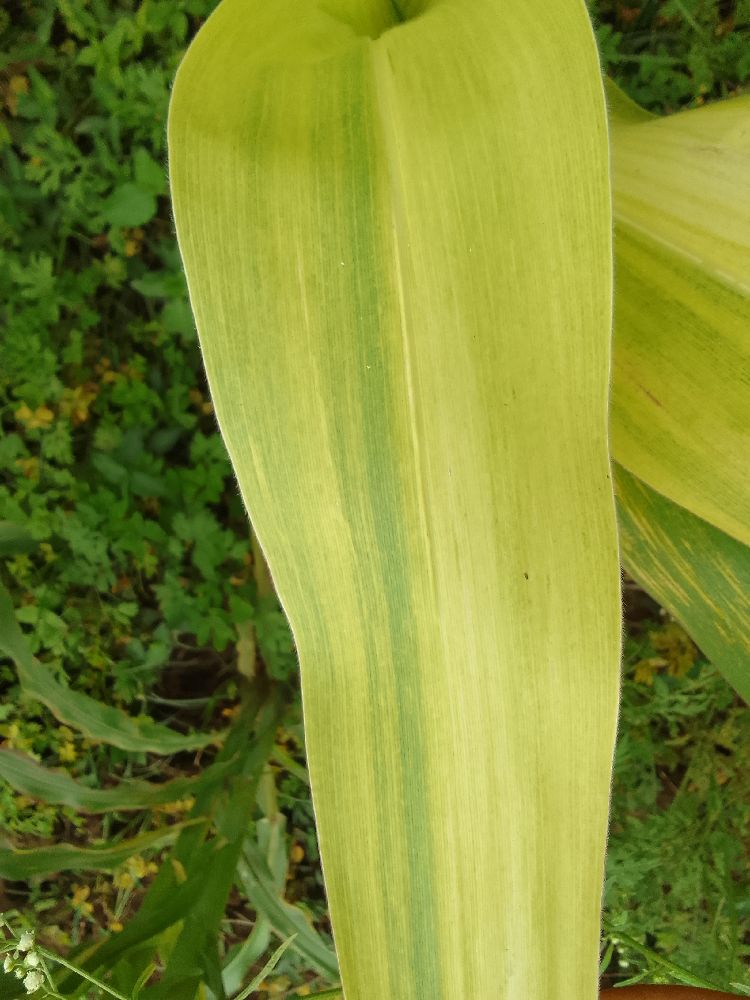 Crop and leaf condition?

maize, maize lethal necrosis
